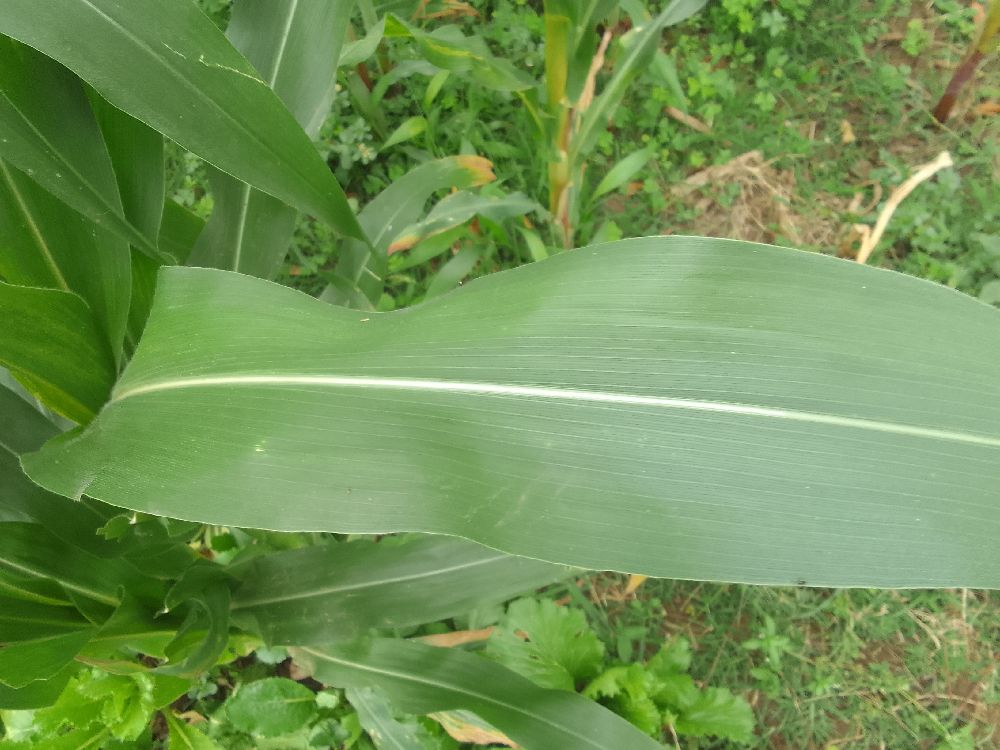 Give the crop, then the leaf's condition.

maize, healthy
